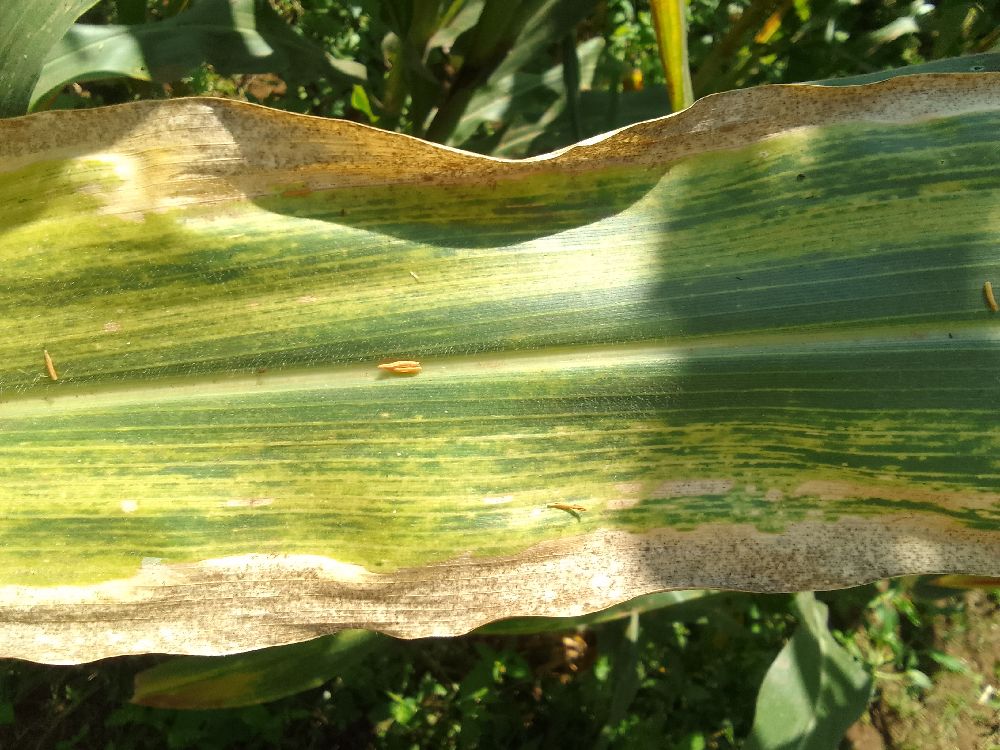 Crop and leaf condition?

maize, maize lethal necrosis
